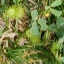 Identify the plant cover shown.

unstructured weed
